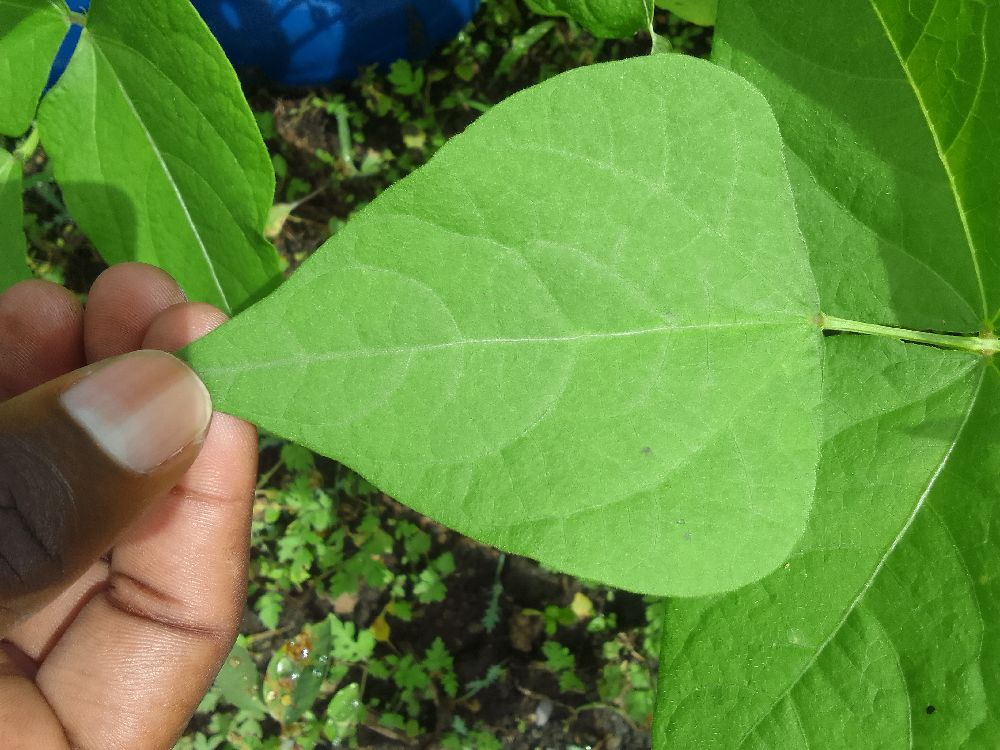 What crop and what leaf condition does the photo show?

common bean, healthy
